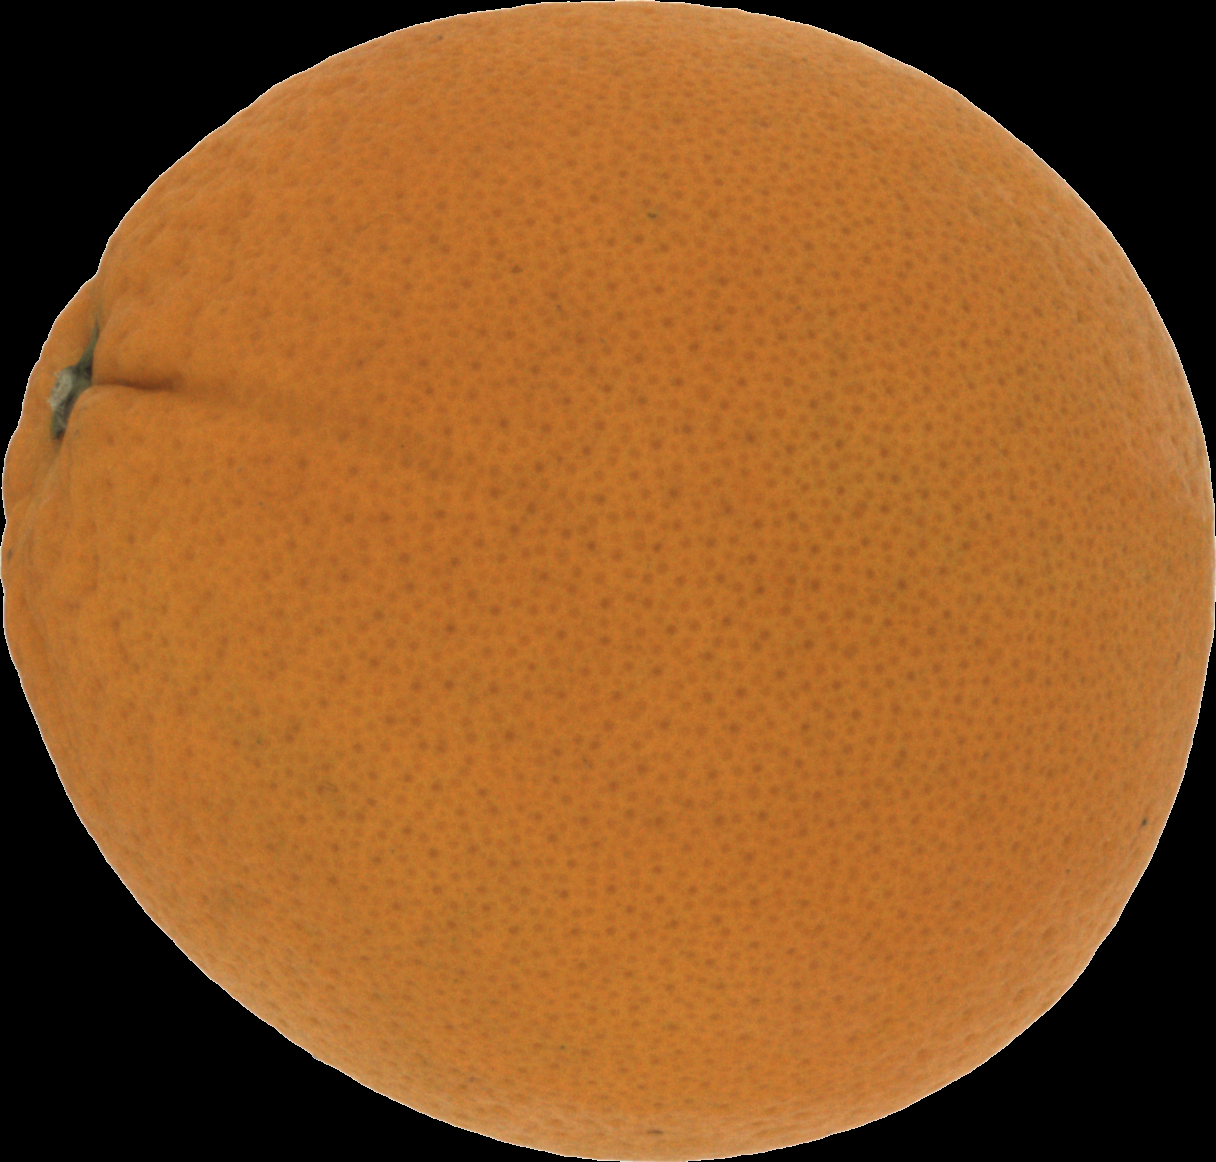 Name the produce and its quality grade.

orange, good
